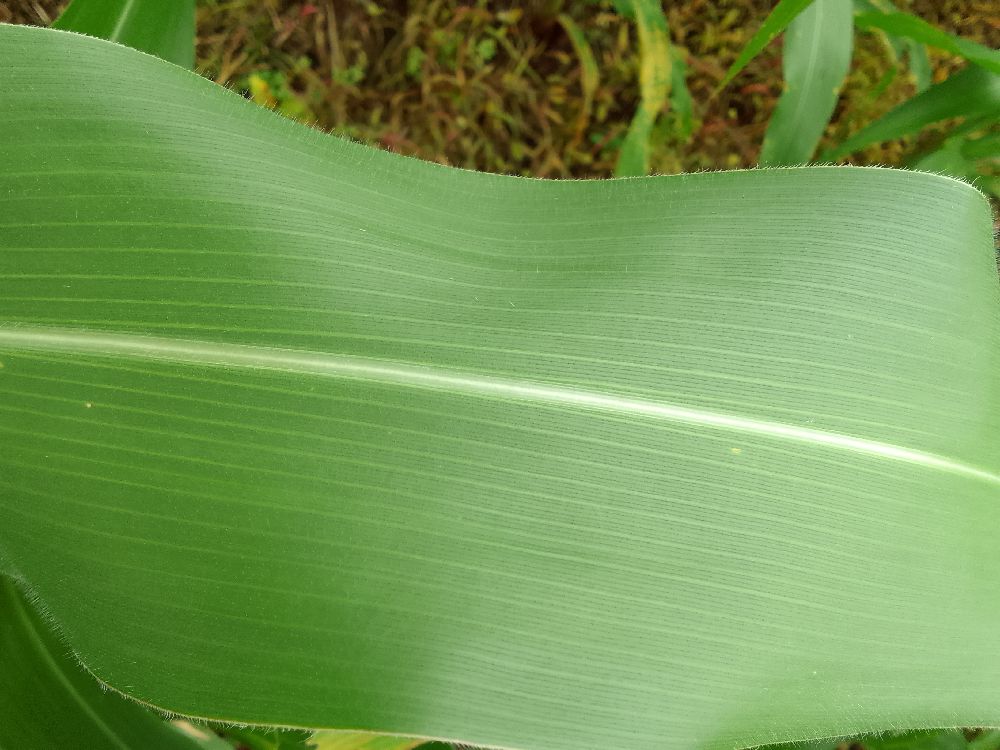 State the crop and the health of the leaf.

maize, healthy
